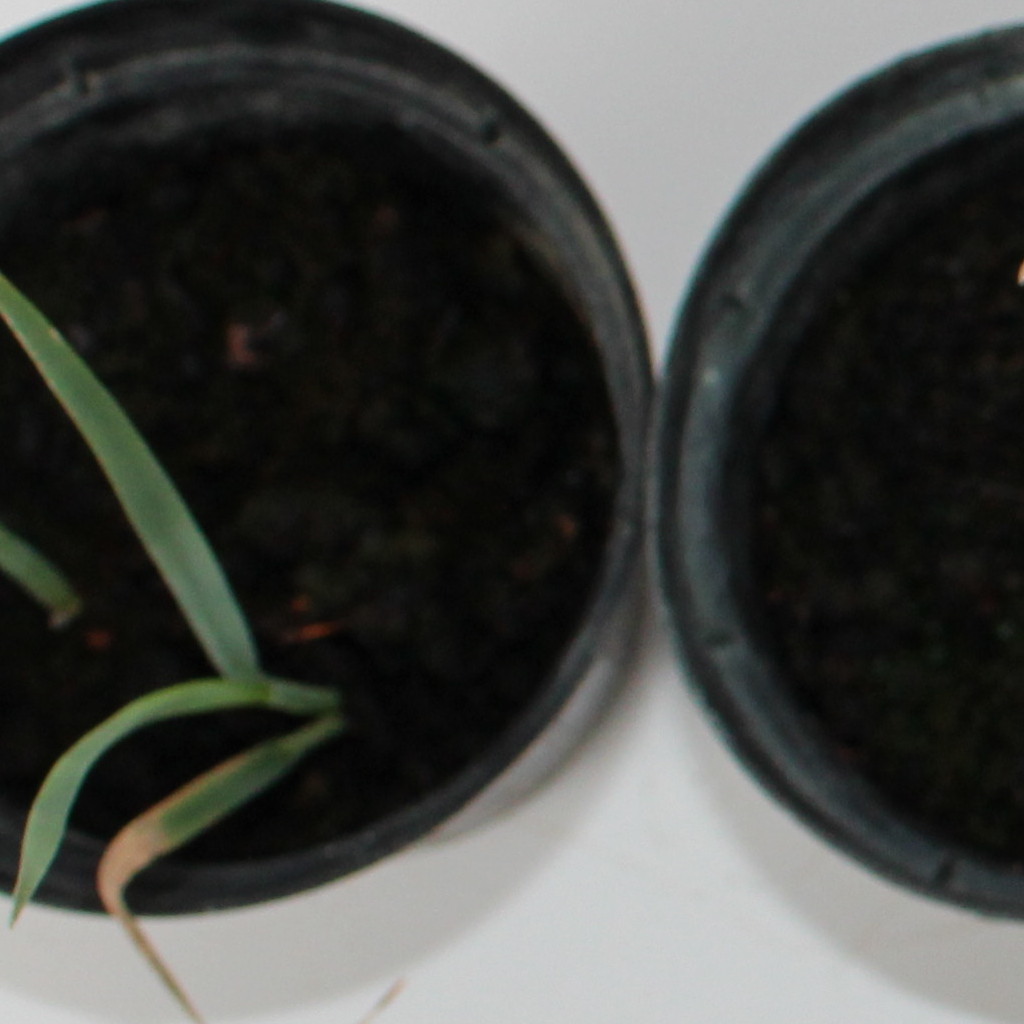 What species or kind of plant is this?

Avena sterilis
